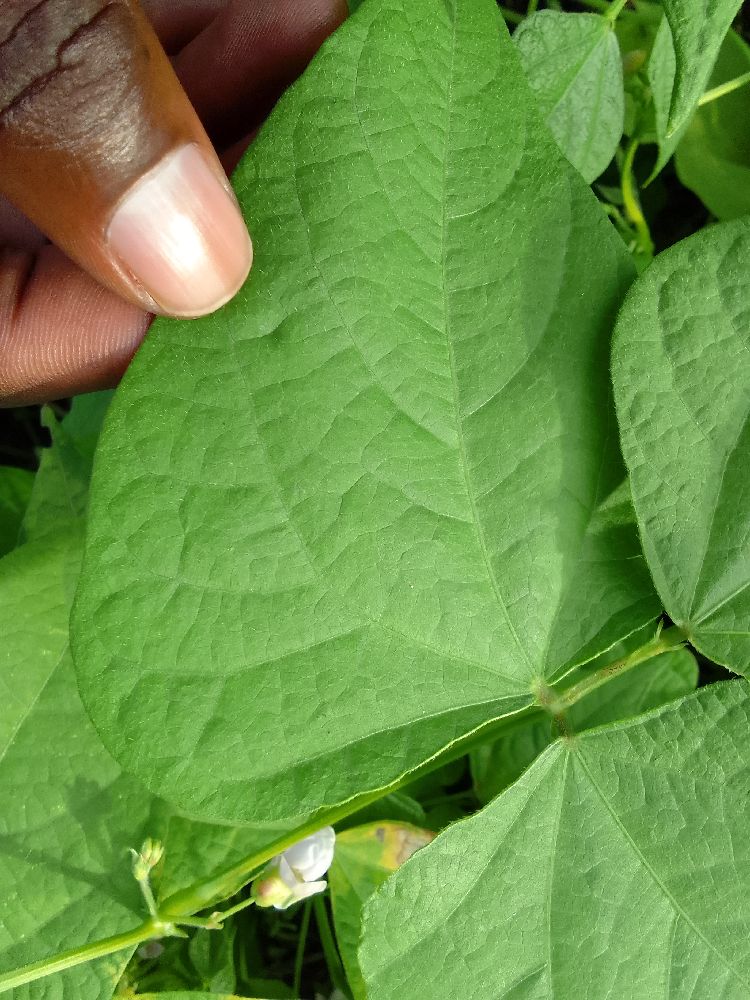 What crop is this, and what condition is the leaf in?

common bean, healthy
